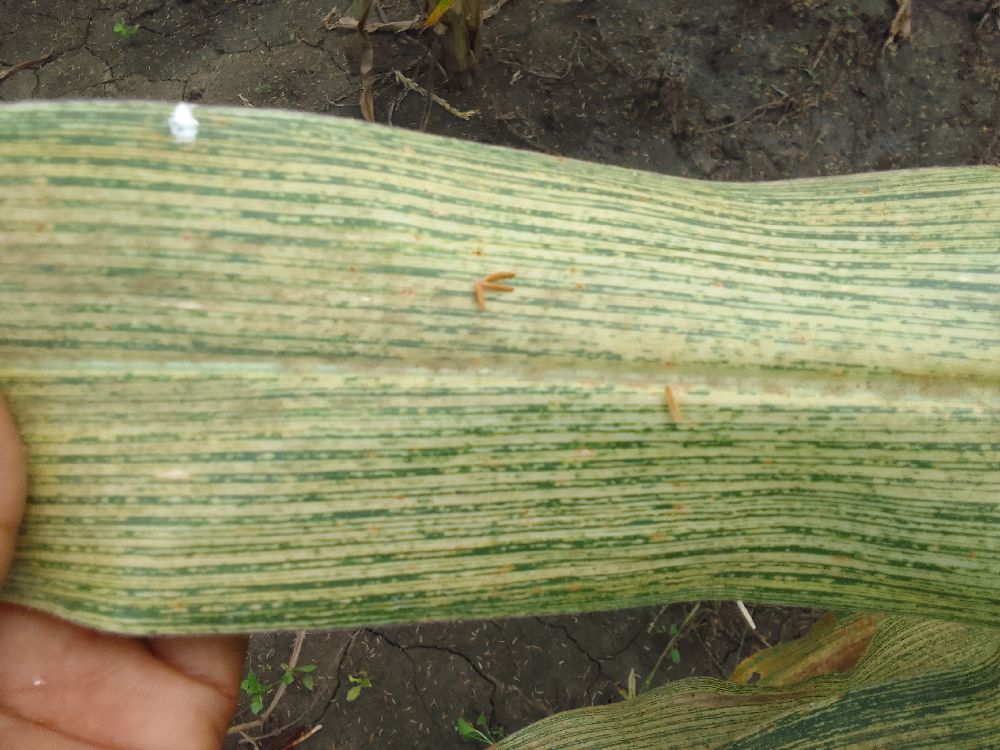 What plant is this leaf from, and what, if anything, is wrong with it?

maize, maize streak virus
